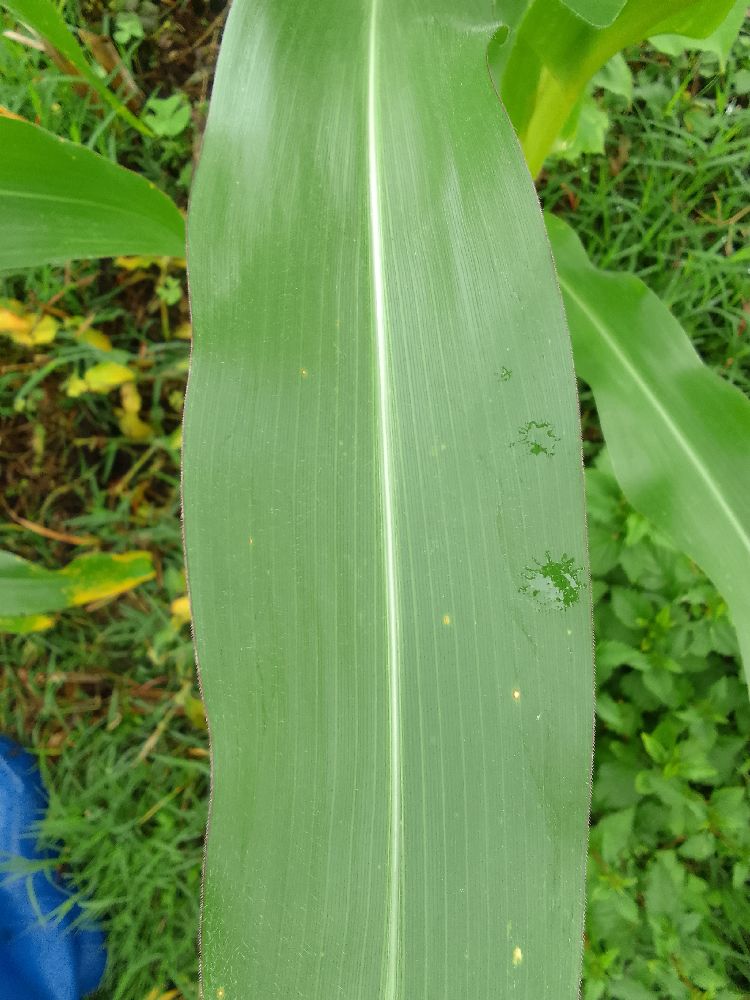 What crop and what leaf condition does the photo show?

maize, healthy
